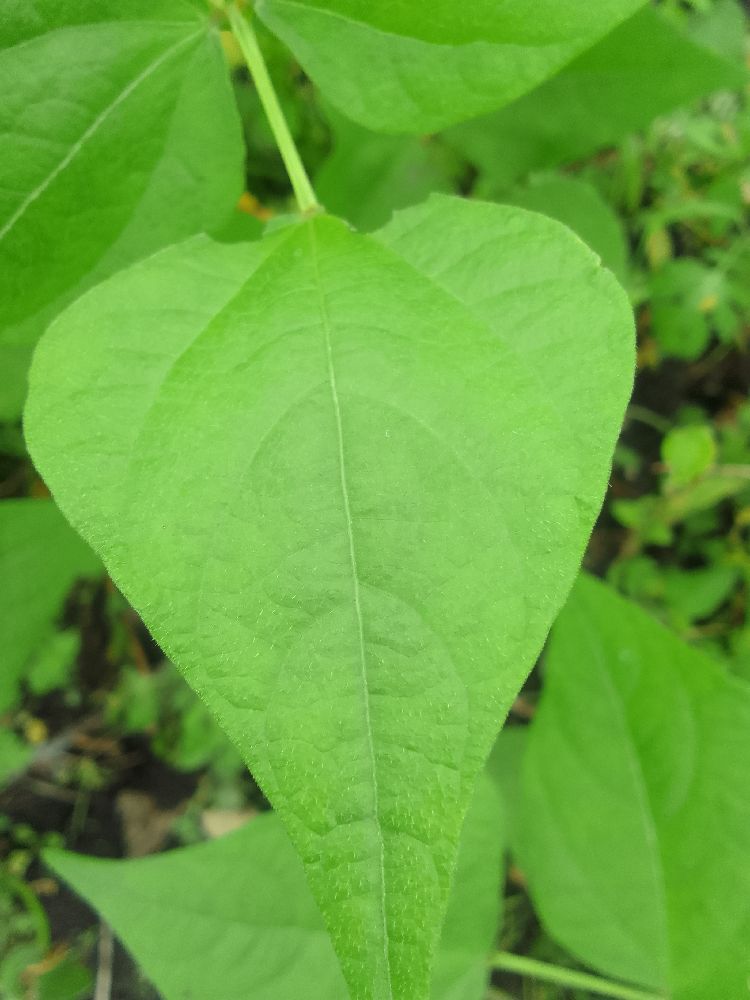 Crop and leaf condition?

common bean, healthy
